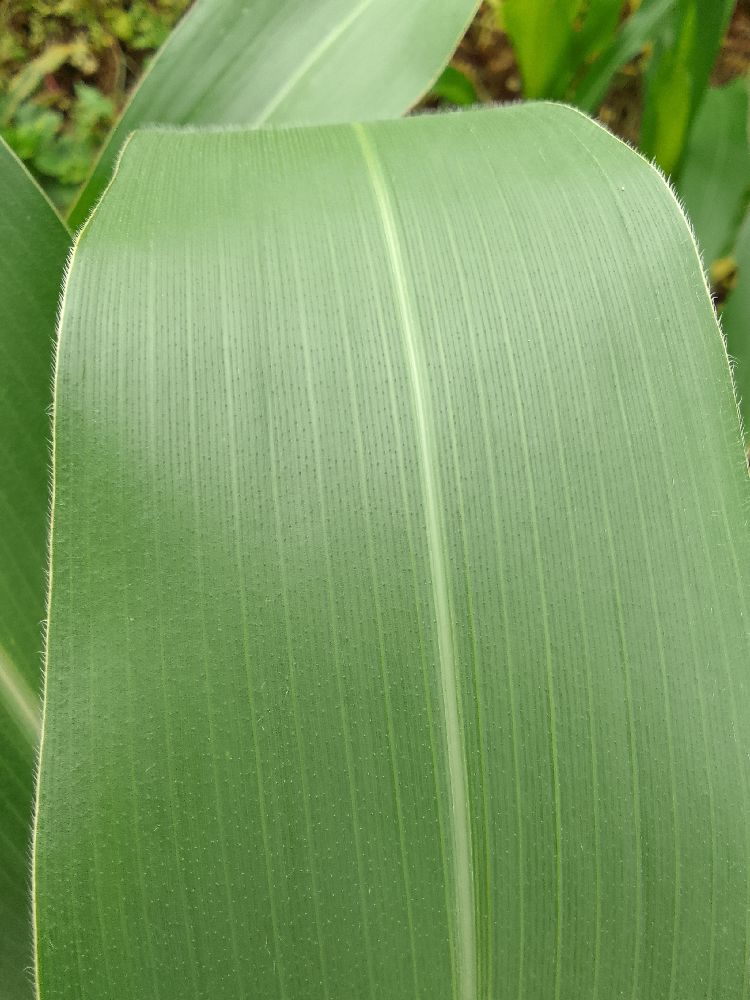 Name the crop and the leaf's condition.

maize, healthy
